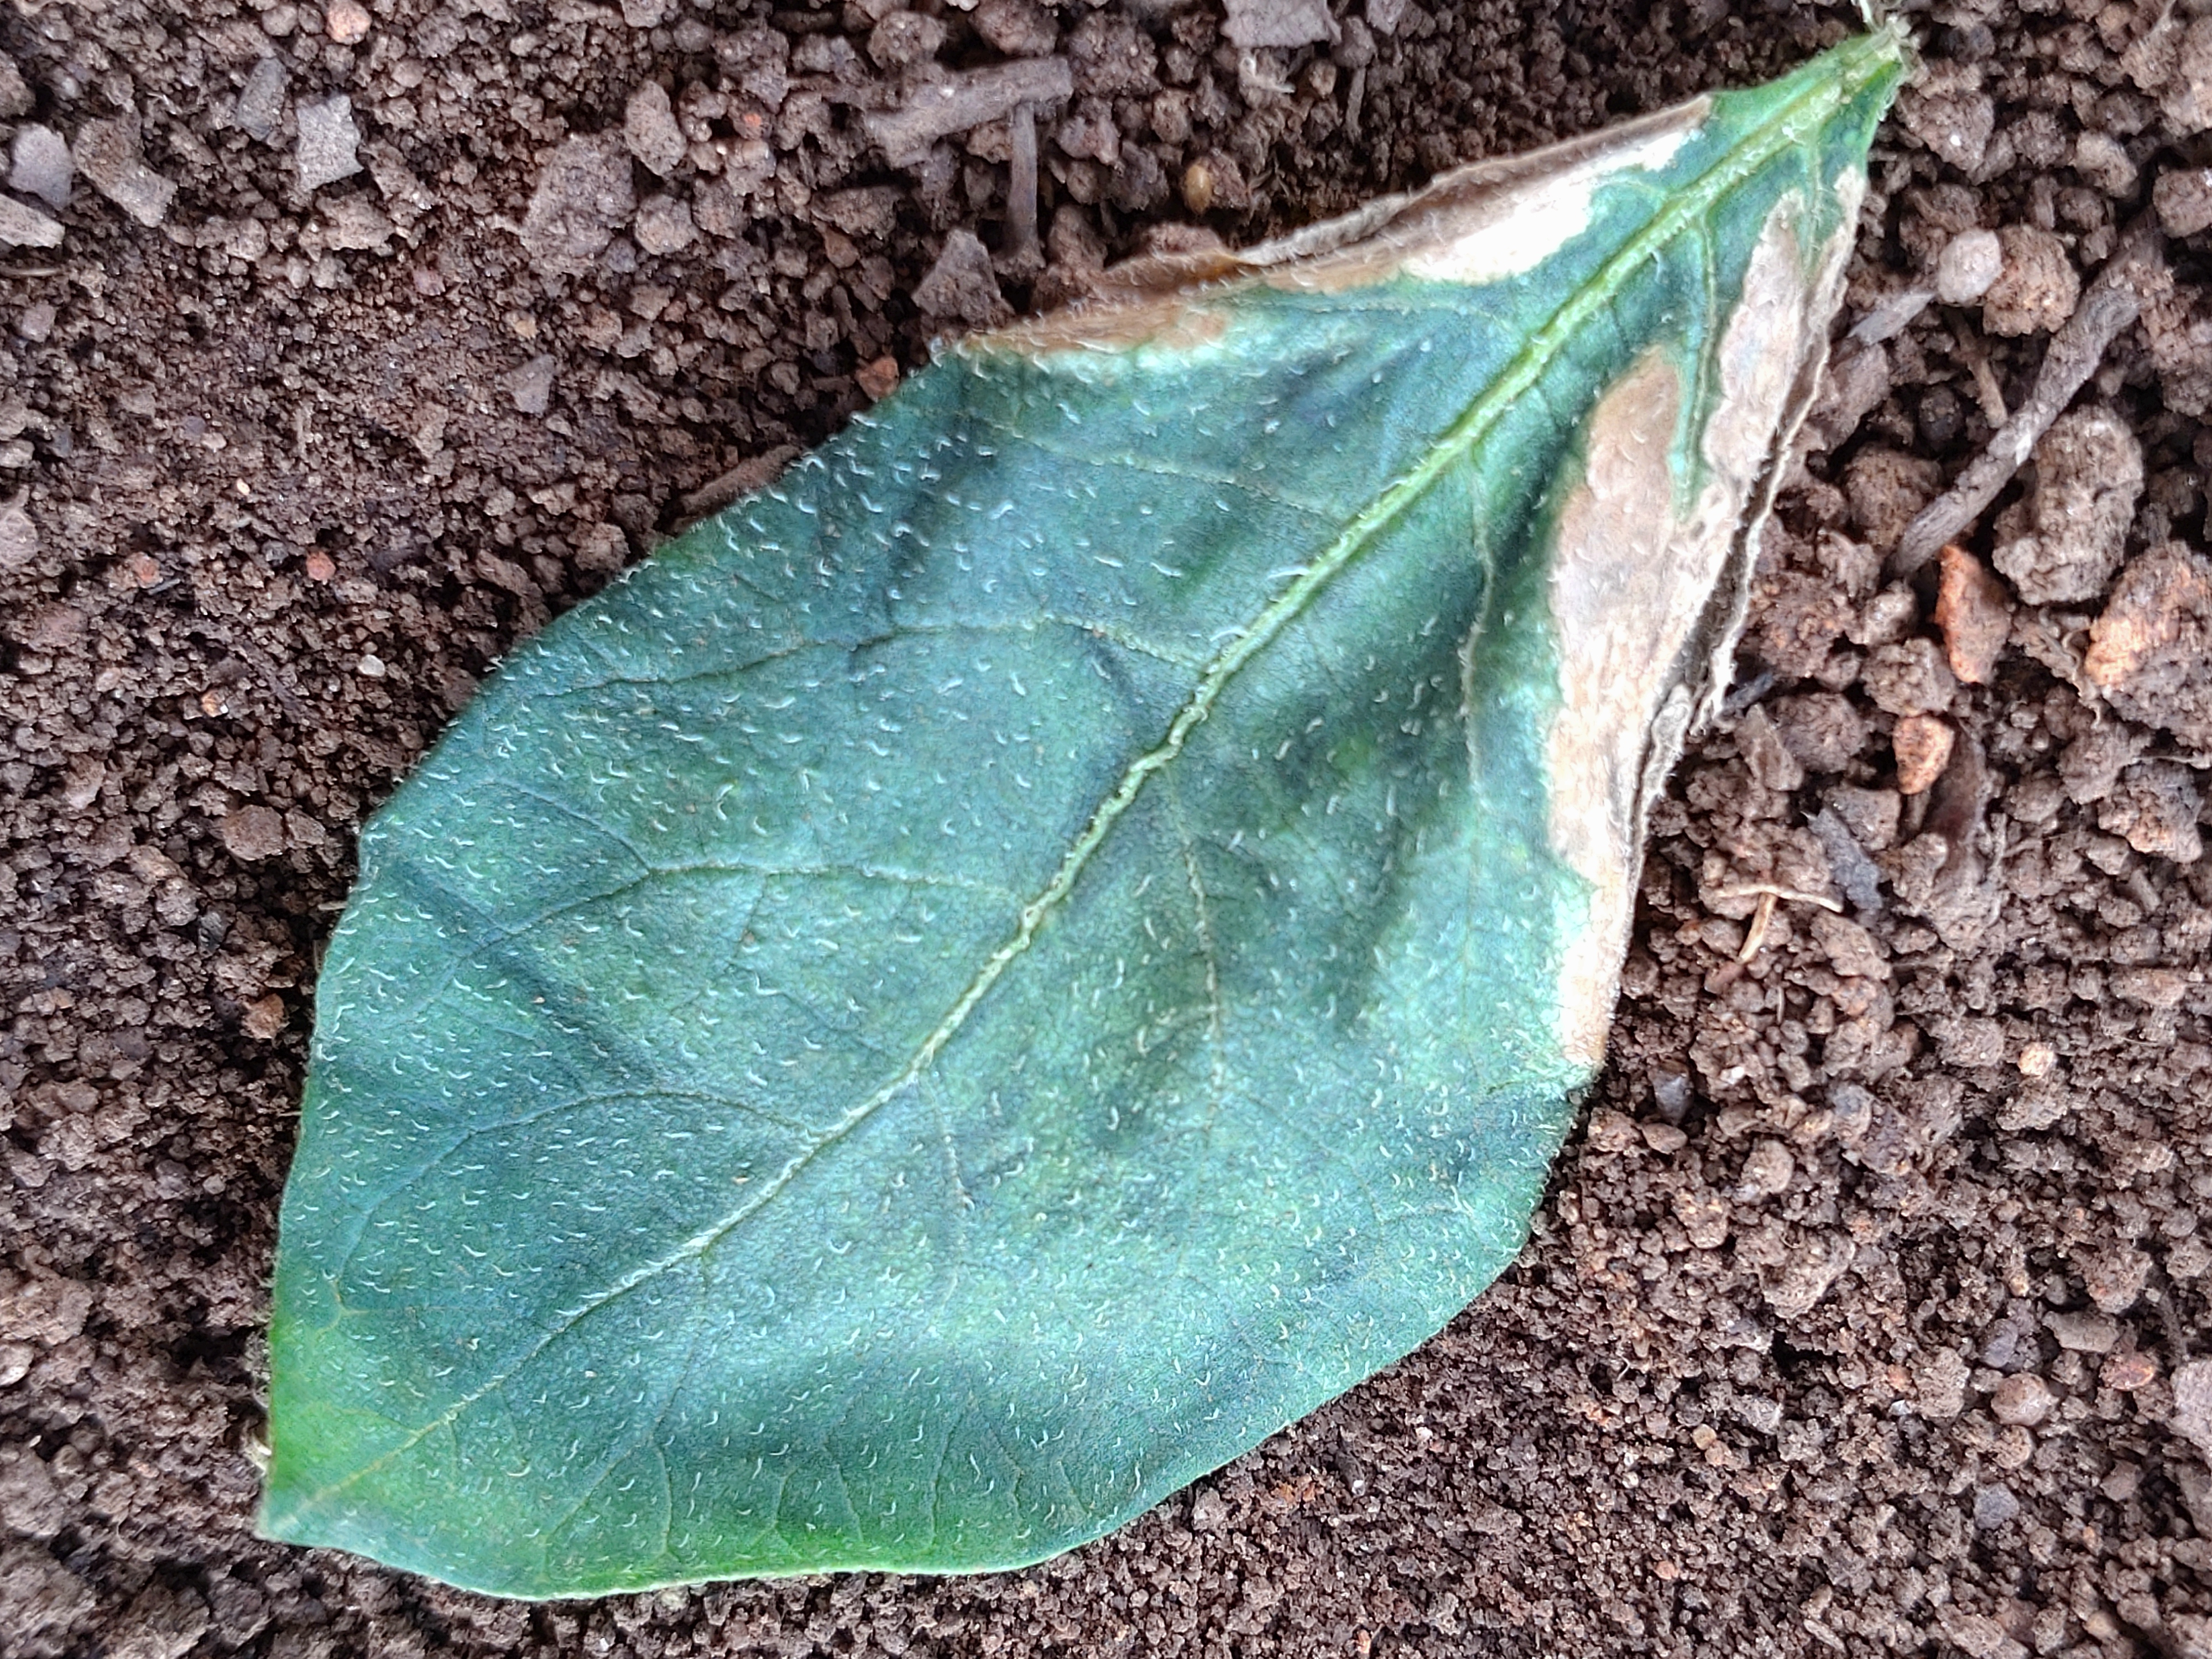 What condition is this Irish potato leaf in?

early blight
